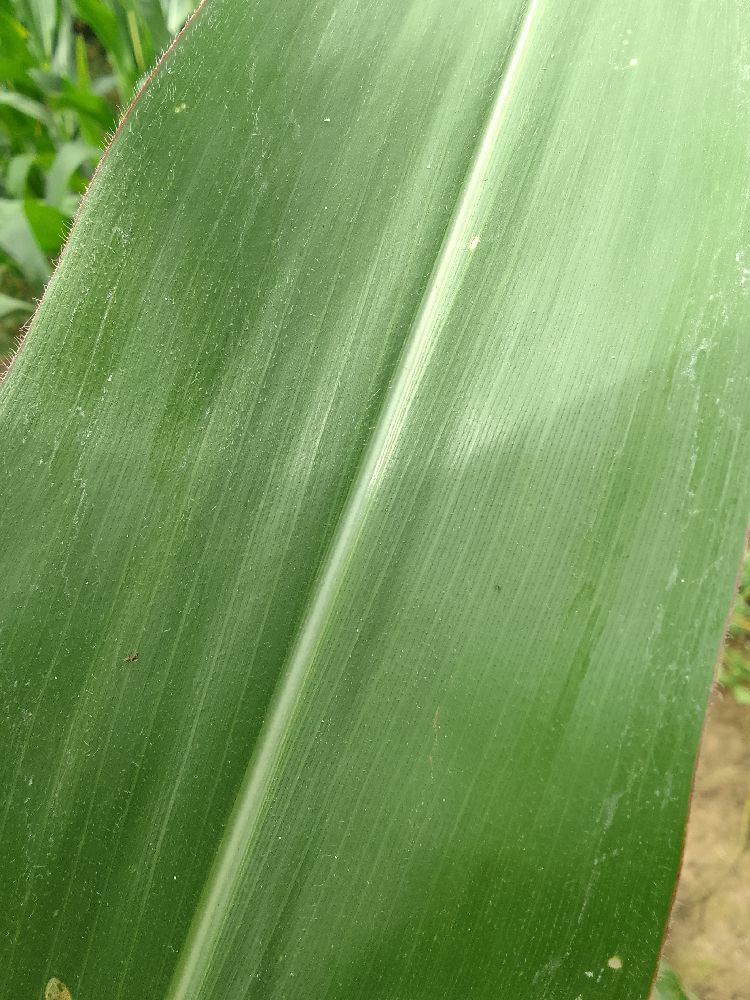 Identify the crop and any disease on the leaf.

maize, healthy
